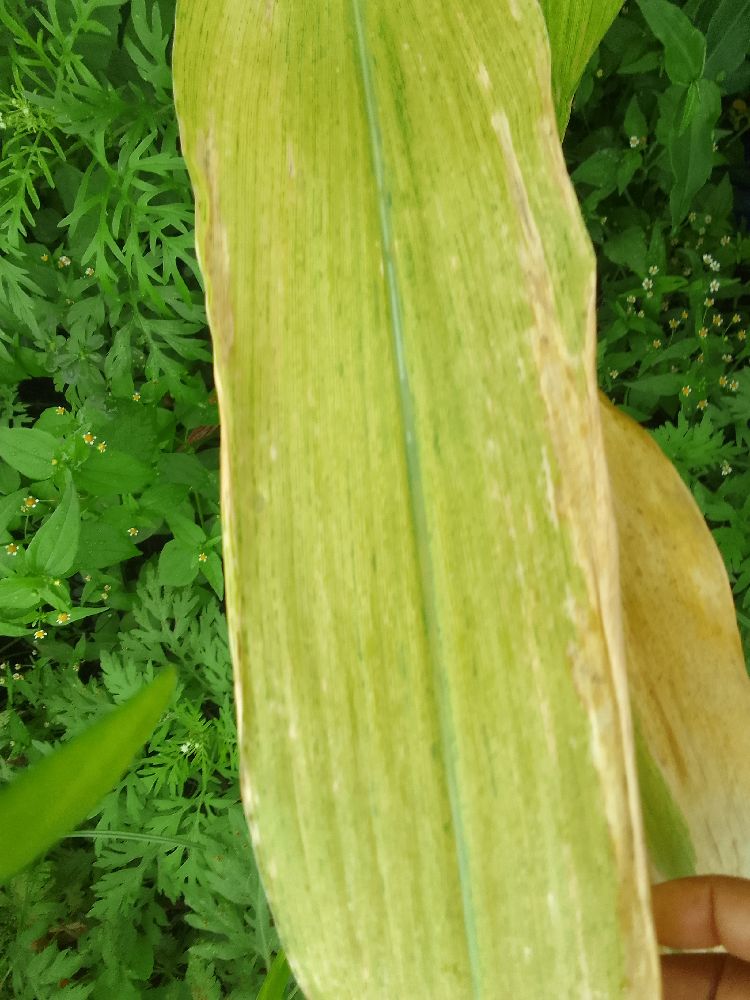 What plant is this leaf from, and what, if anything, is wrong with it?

maize, maize lethal necrosis
